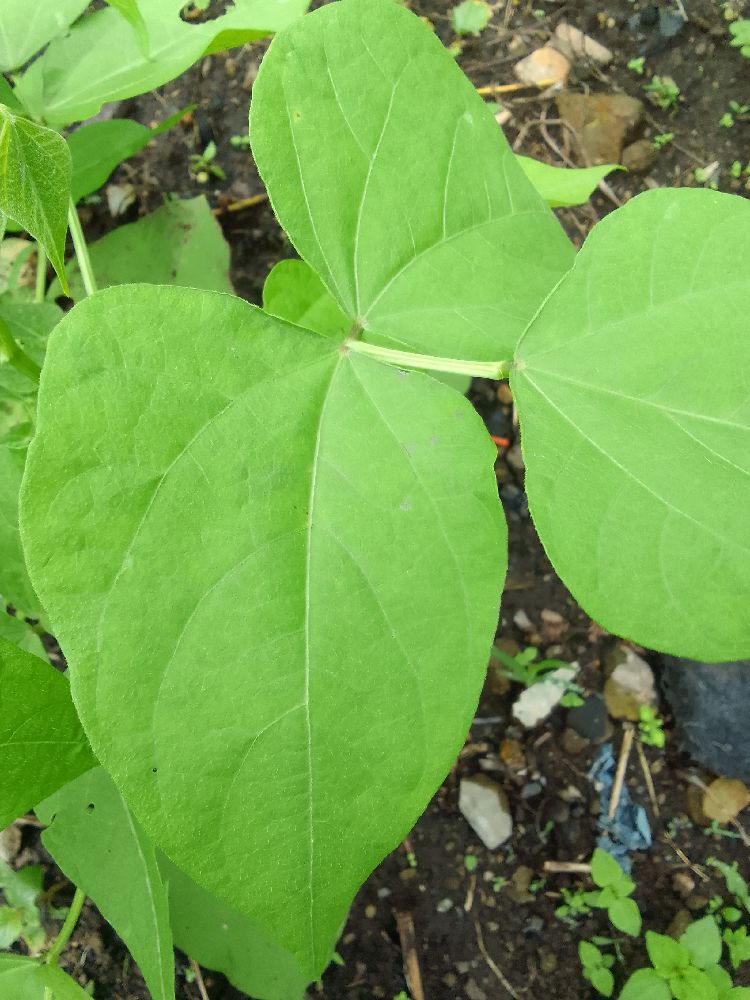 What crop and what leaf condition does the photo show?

common bean, healthy
